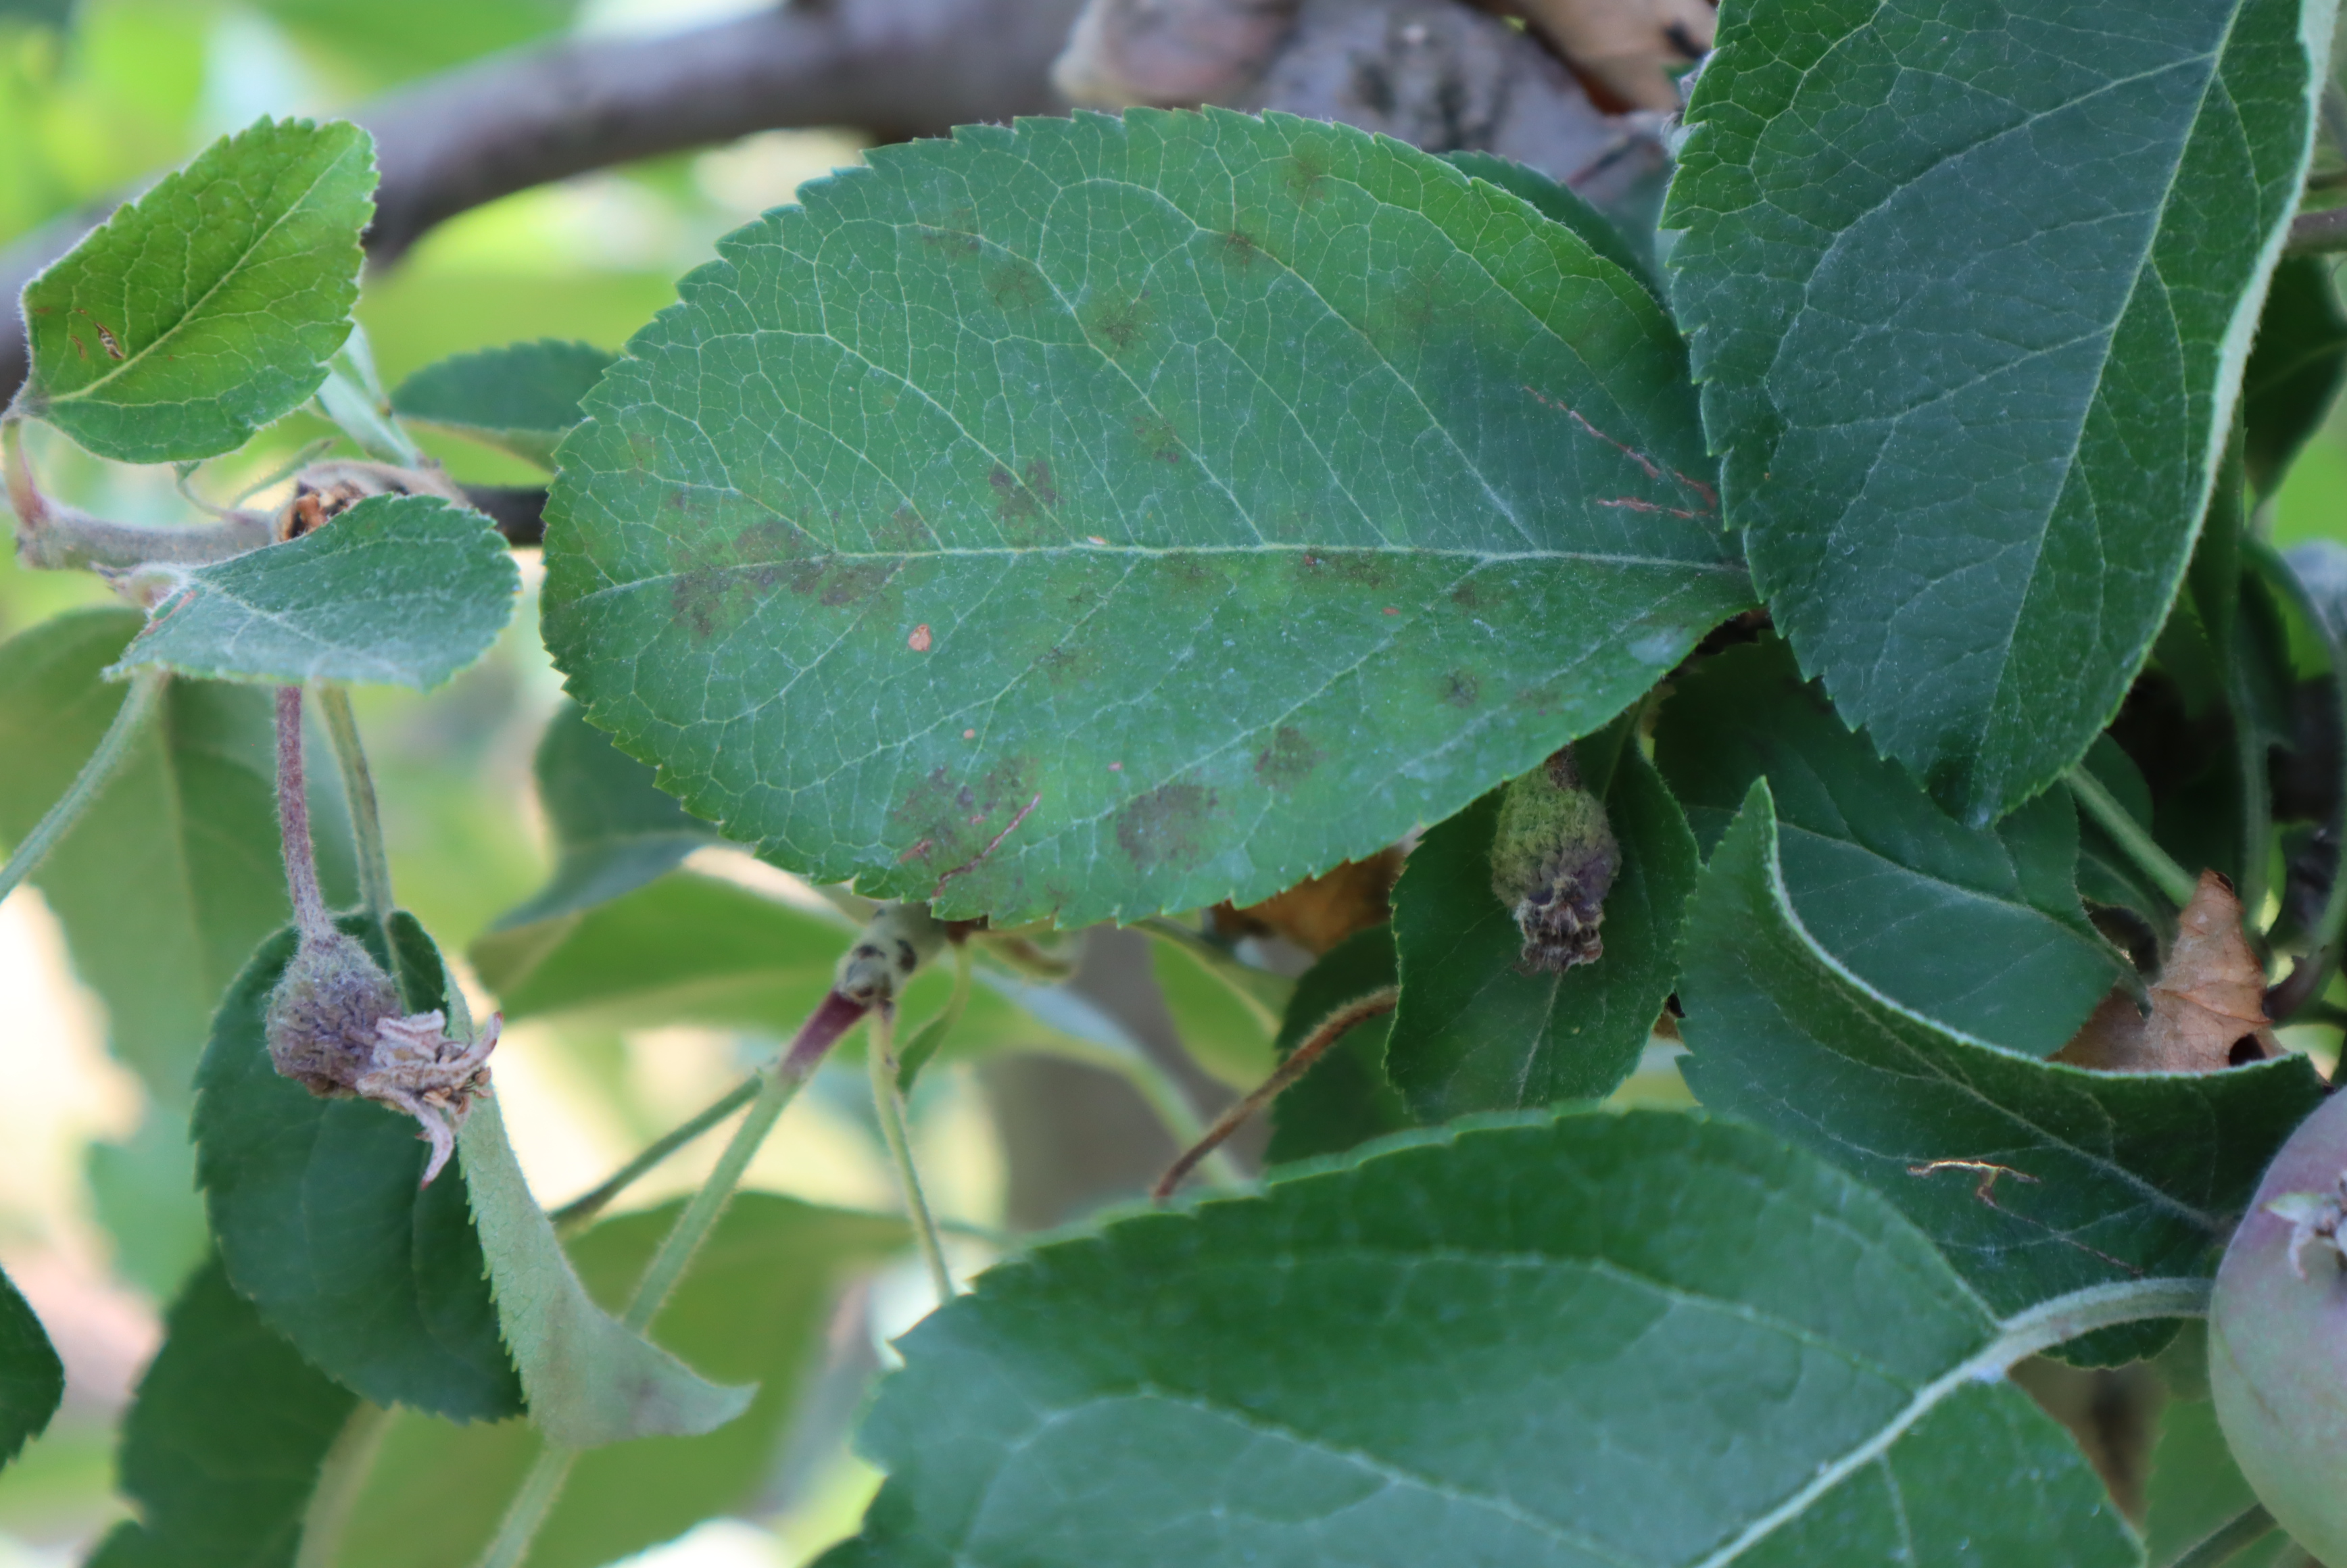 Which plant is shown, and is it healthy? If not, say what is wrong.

apple, fire blight, scab
